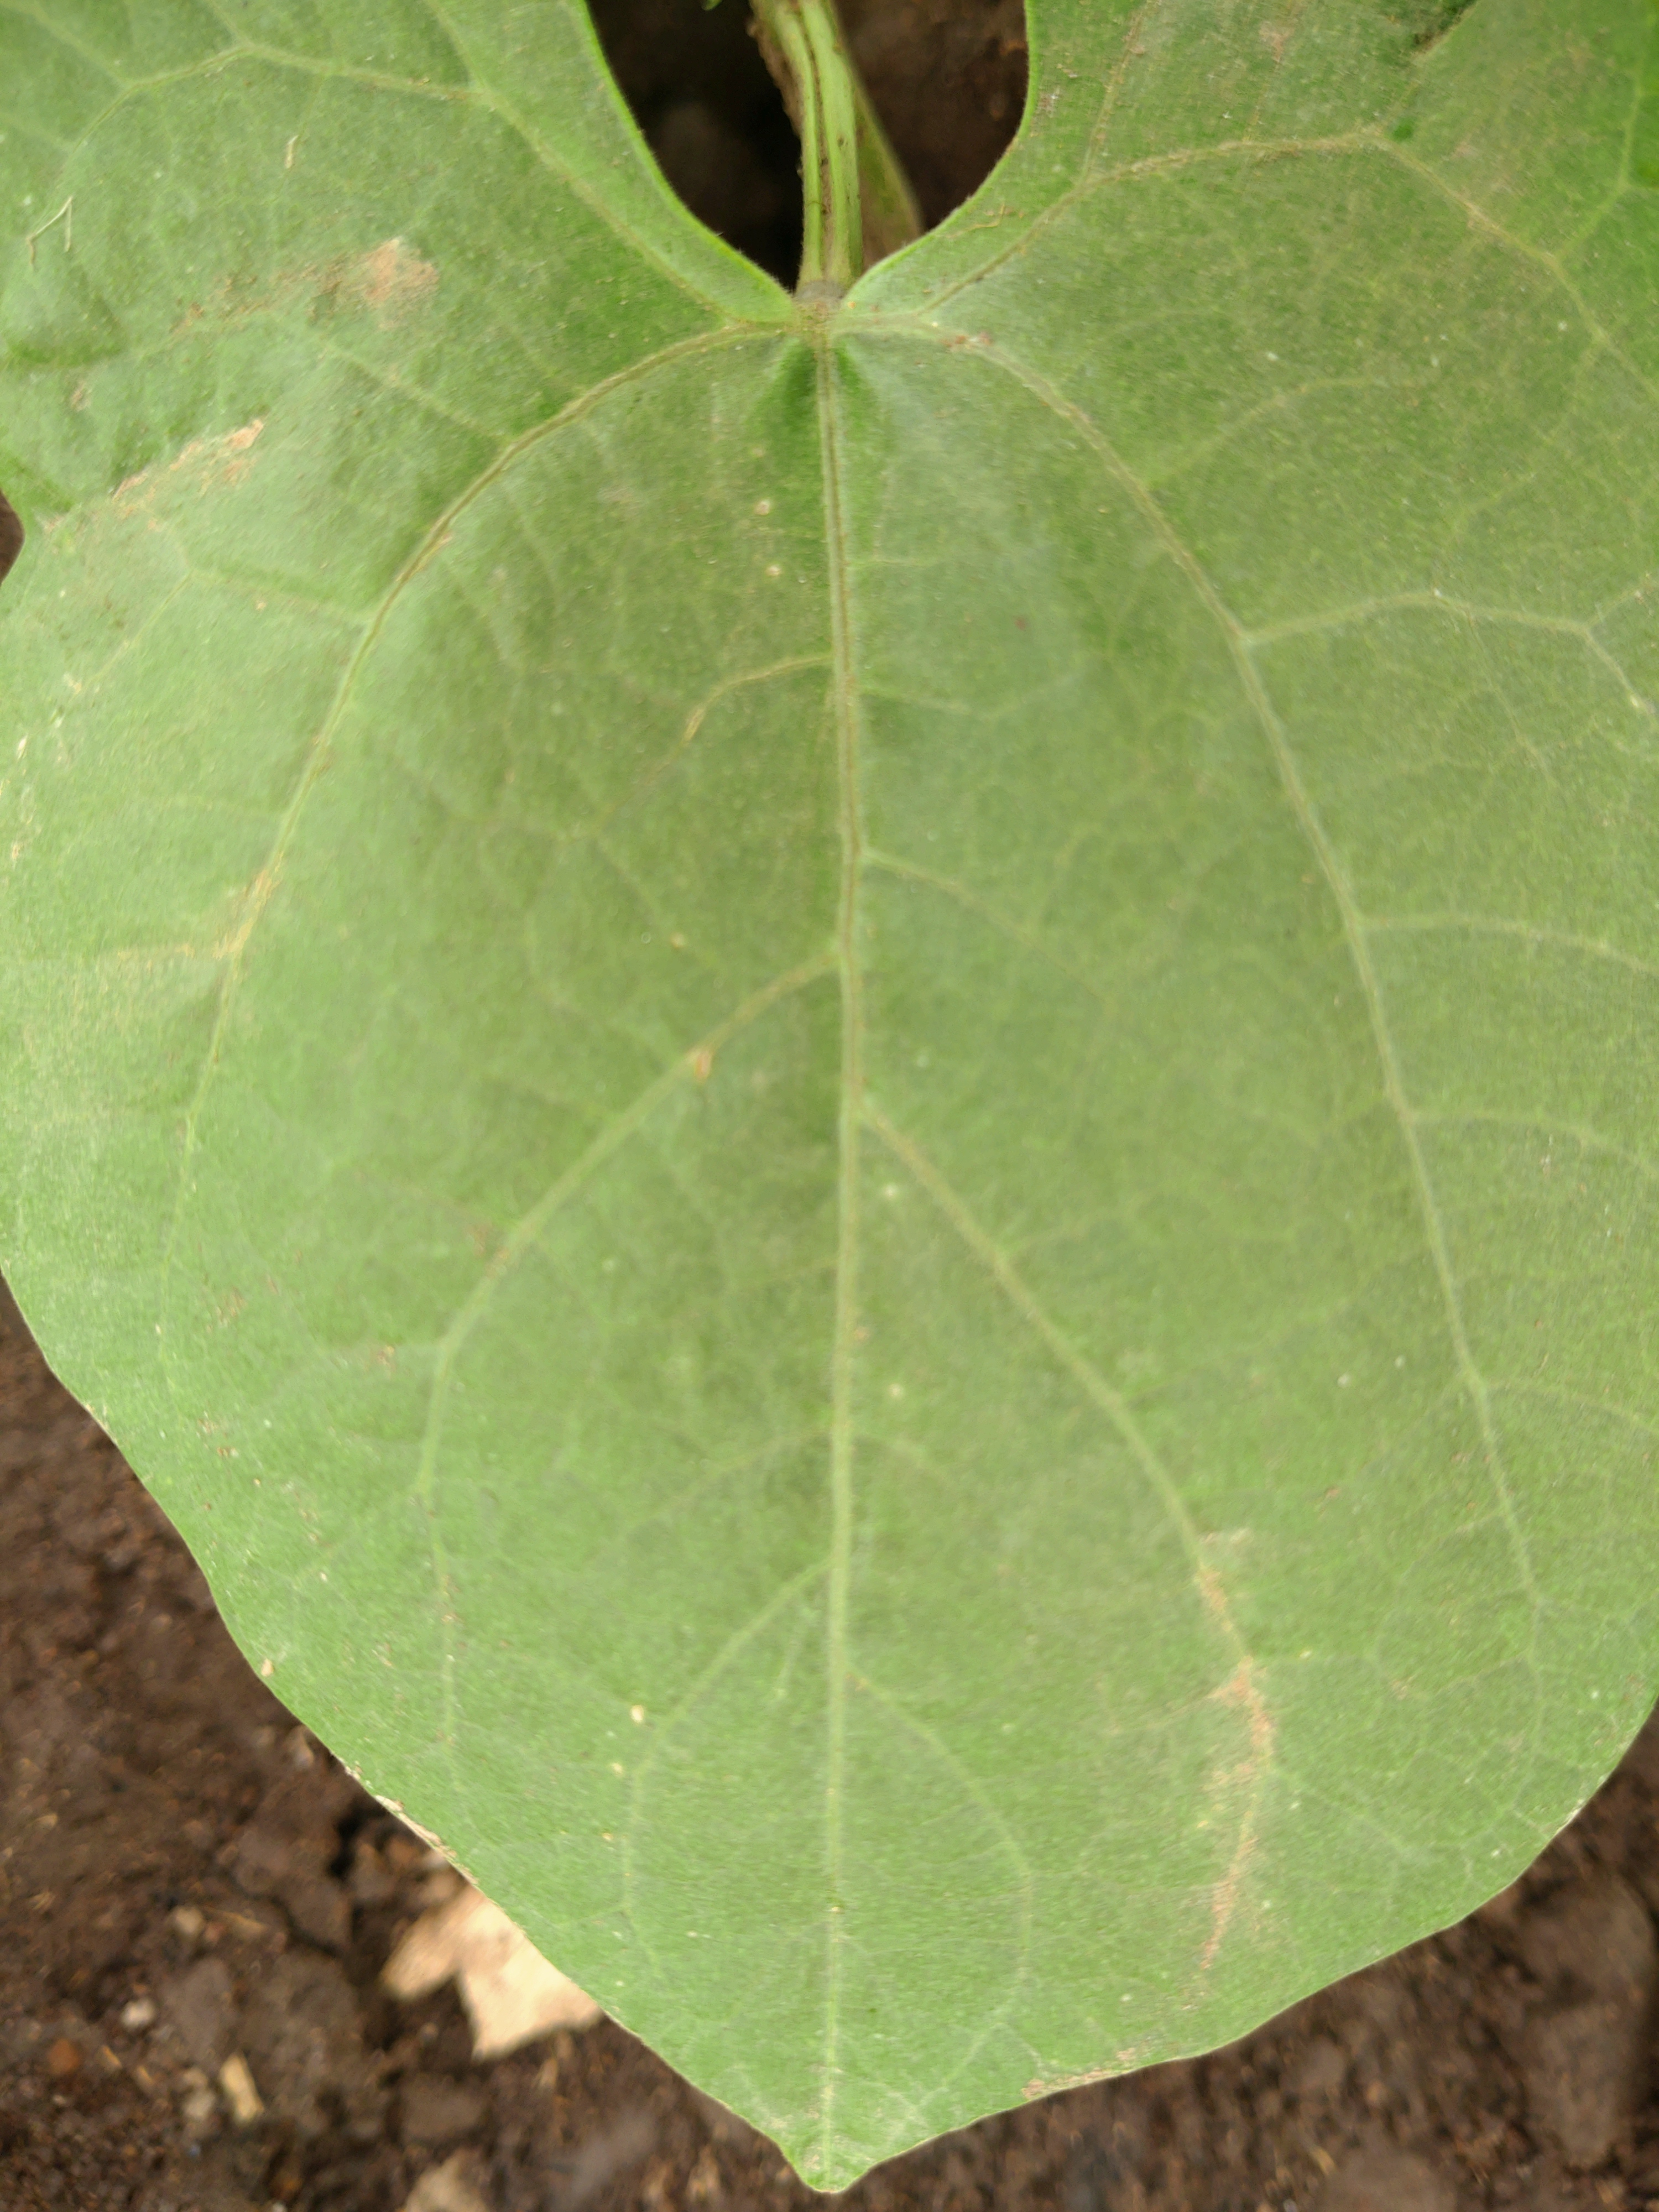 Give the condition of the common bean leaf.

healthy
